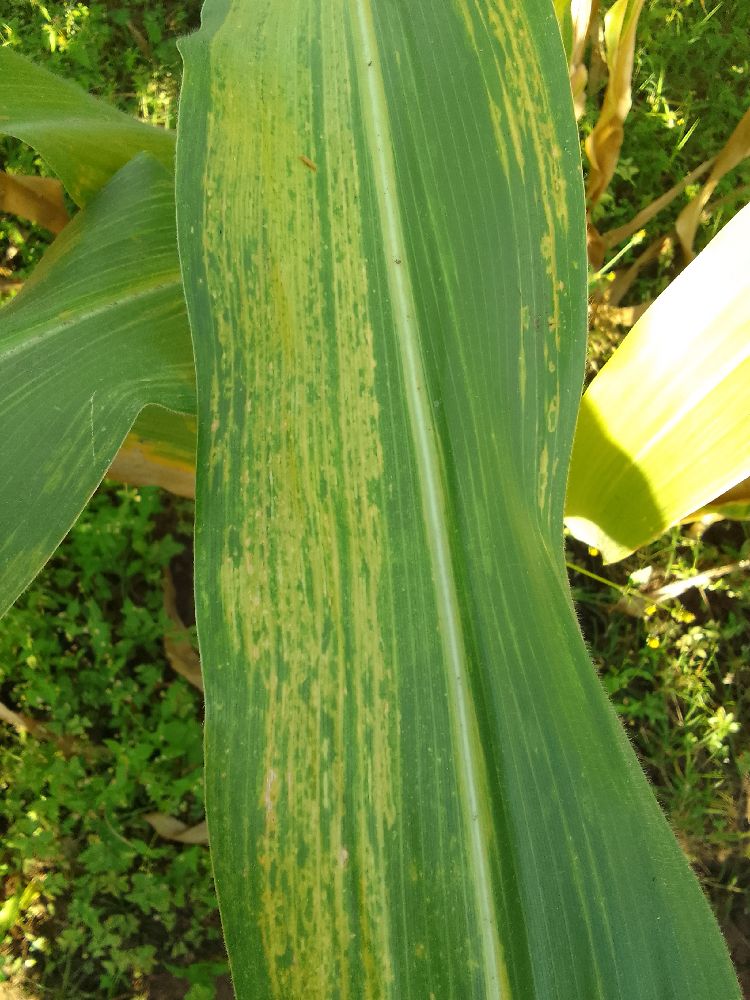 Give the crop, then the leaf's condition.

maize, maize lethal necrosis
